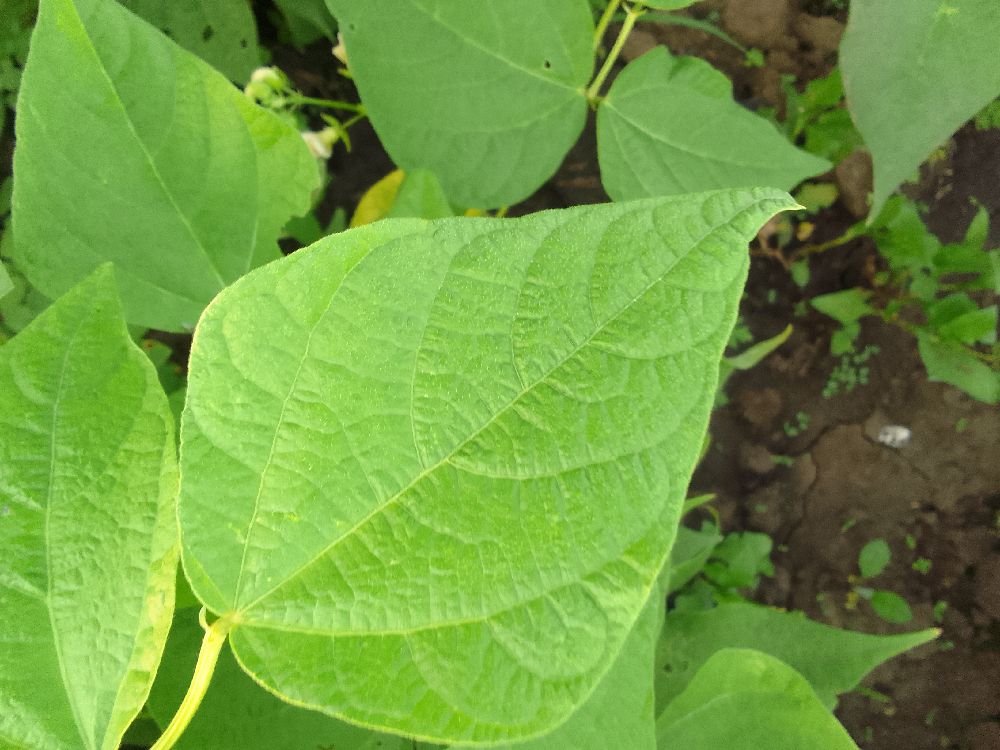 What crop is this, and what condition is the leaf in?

common bean, healthy
